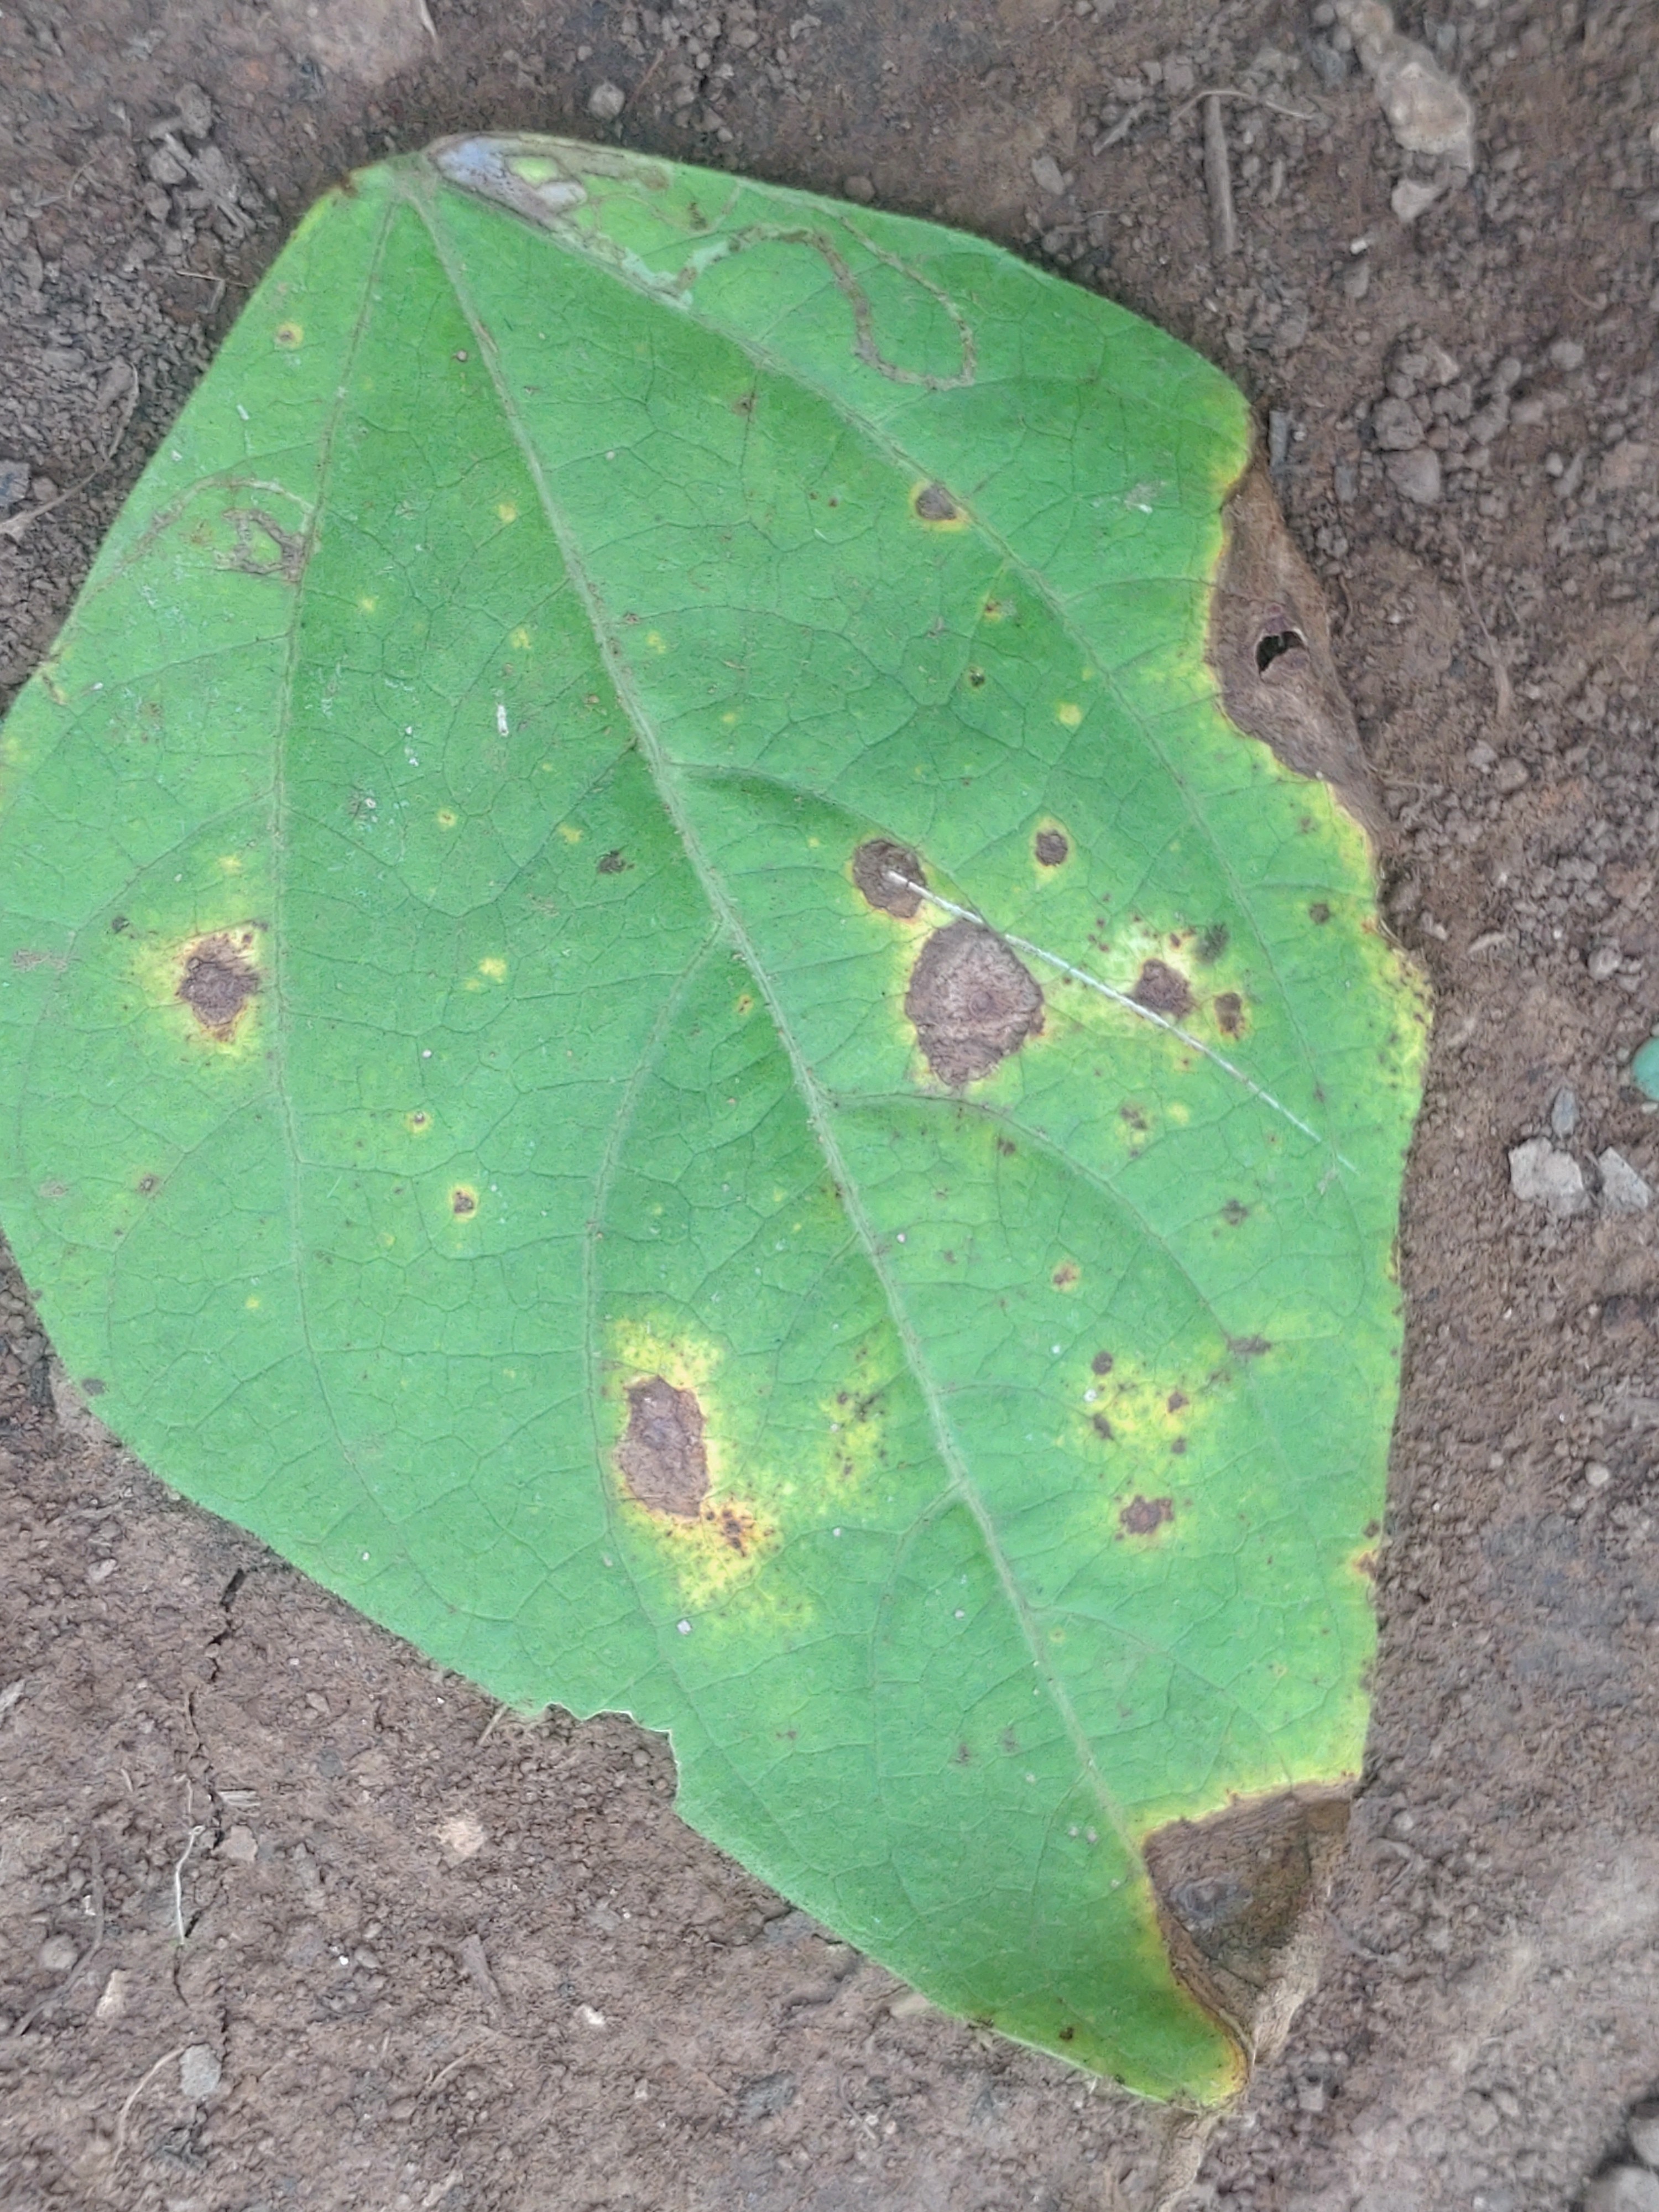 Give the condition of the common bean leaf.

rust
